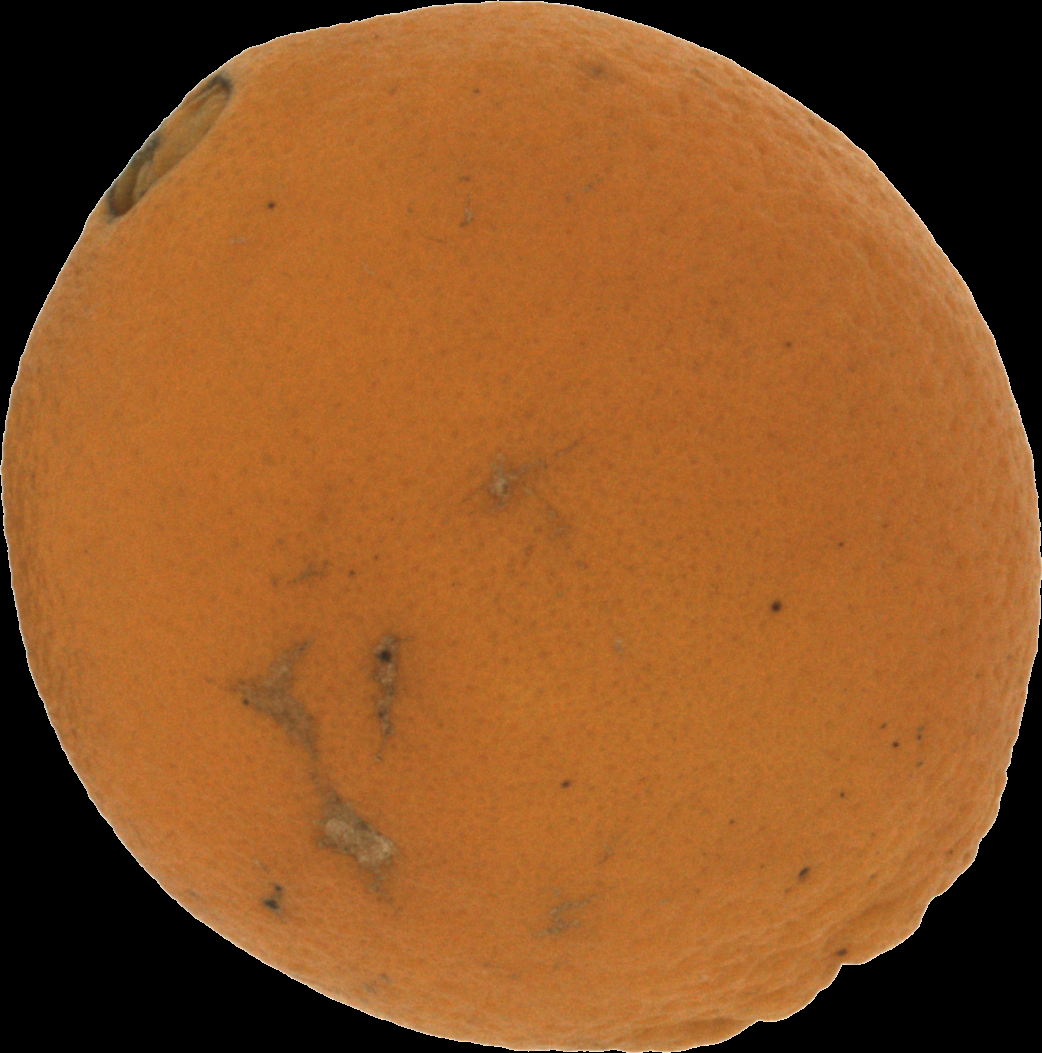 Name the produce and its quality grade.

orange, bad
